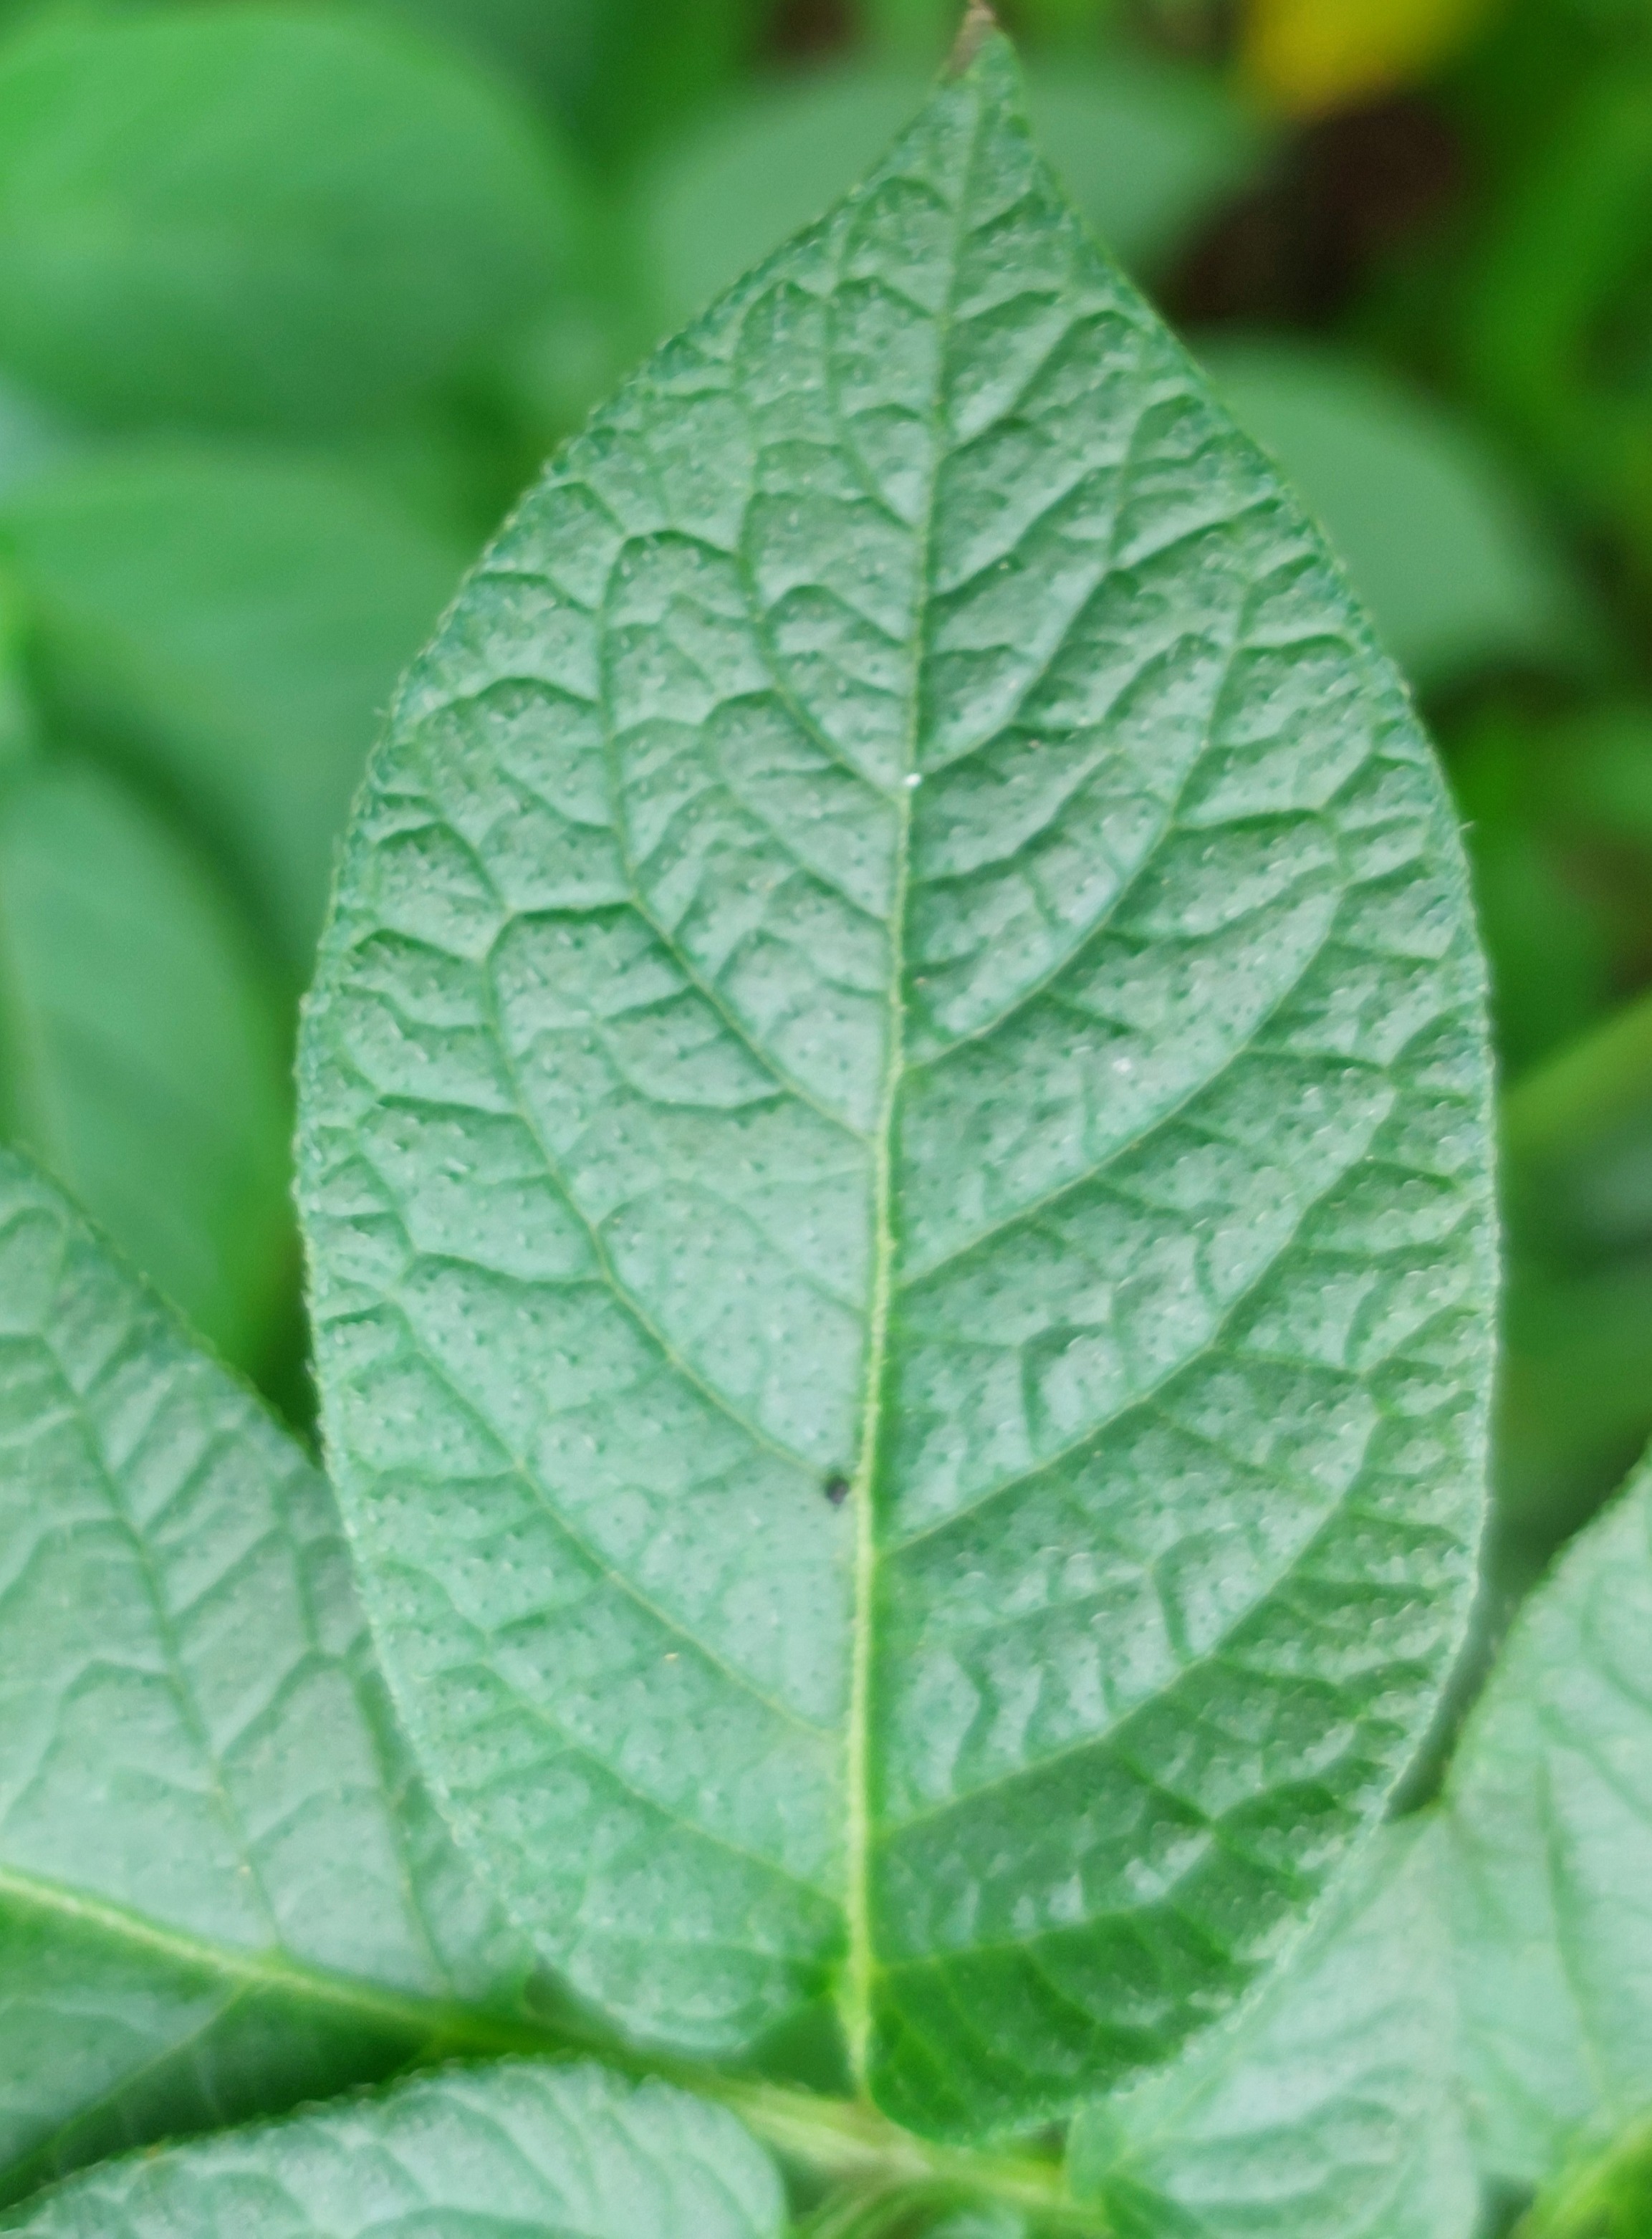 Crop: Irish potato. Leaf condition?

healthy
